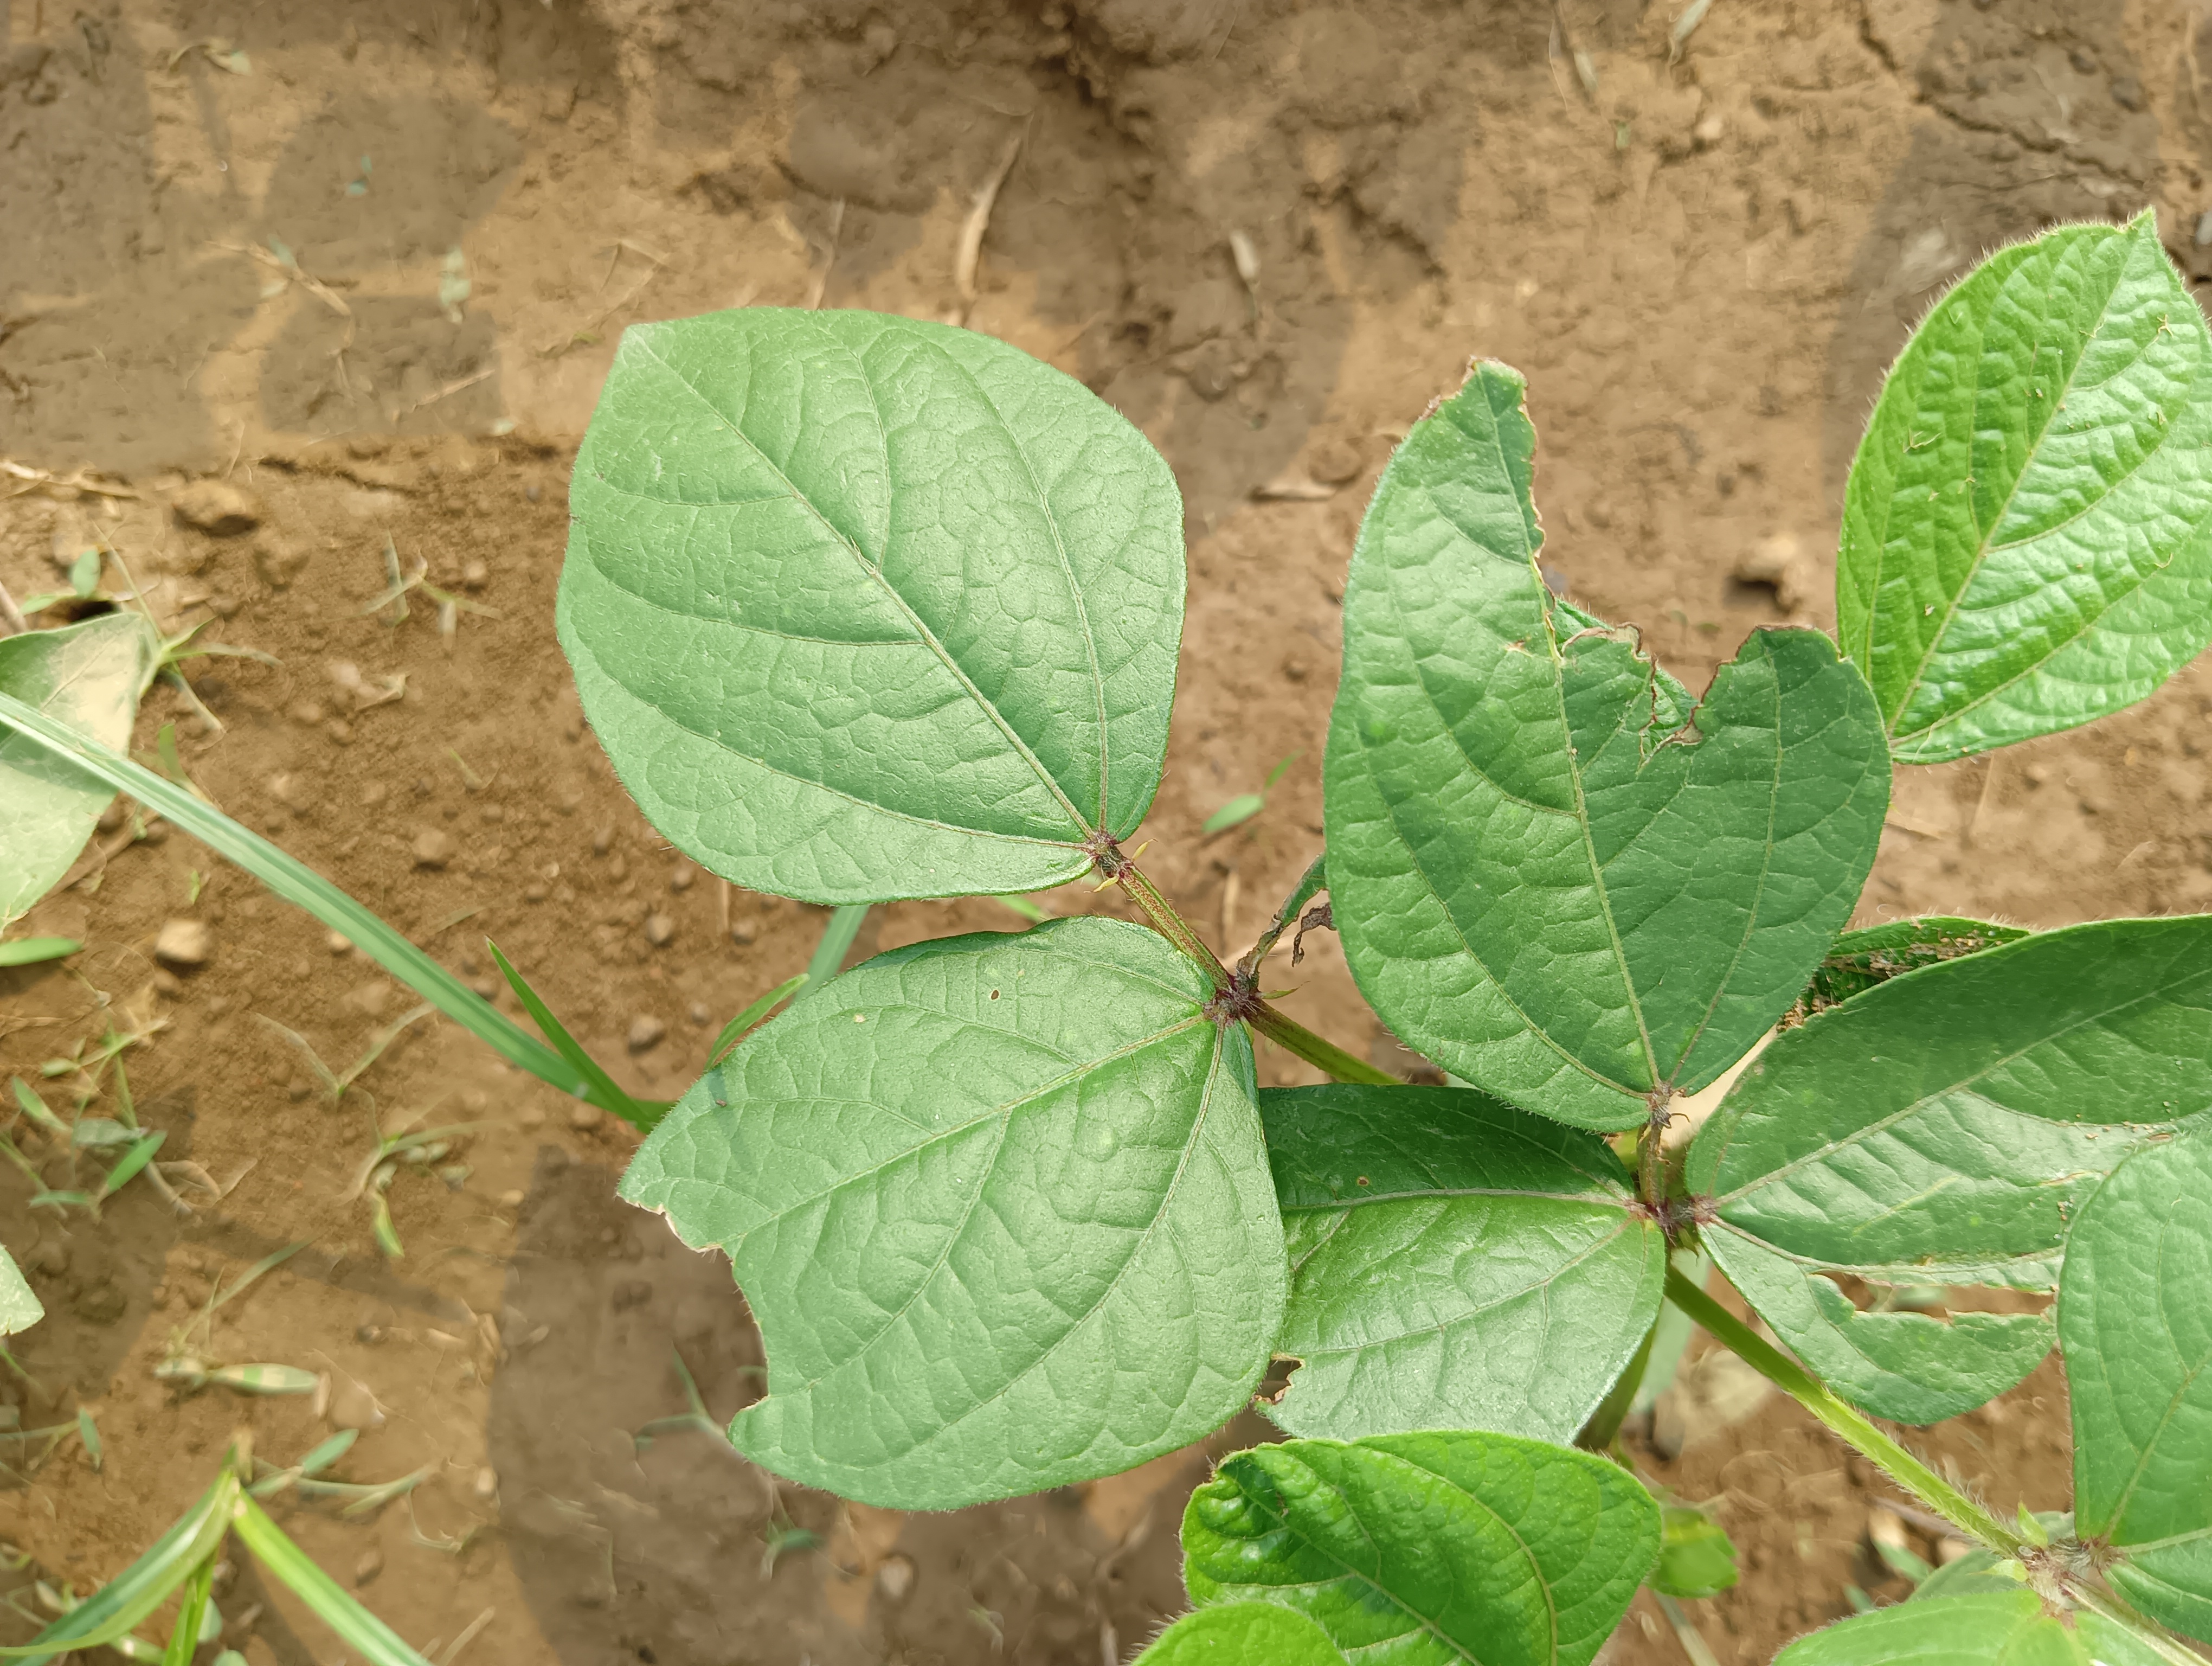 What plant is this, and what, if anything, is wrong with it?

mungbean, healthy
